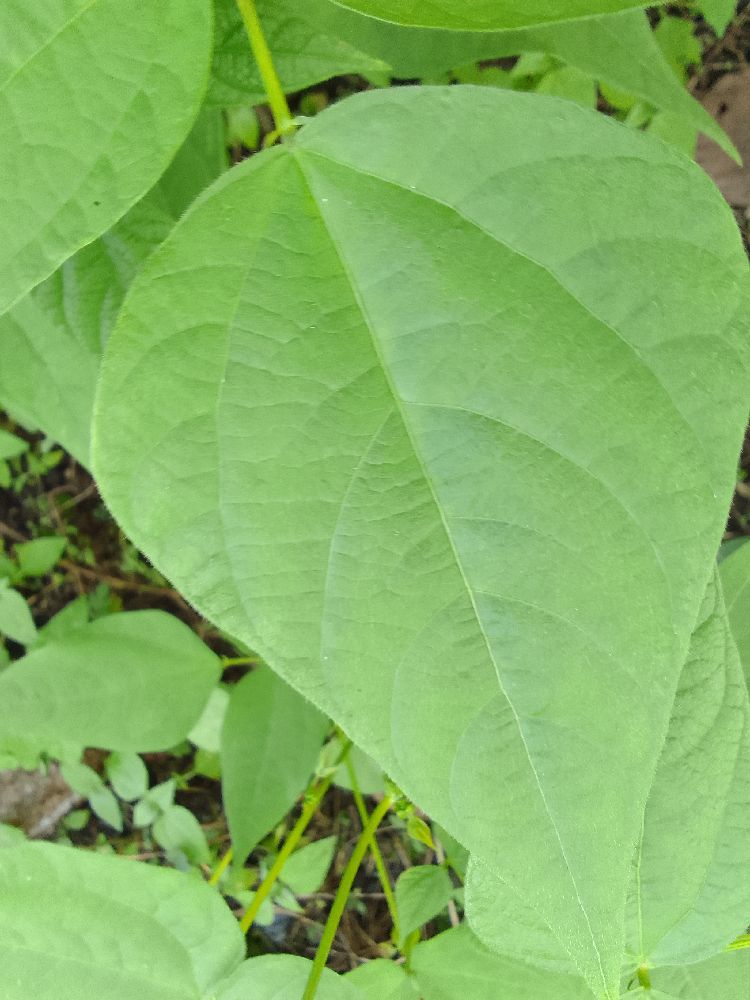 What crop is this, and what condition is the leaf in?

common bean, healthy
